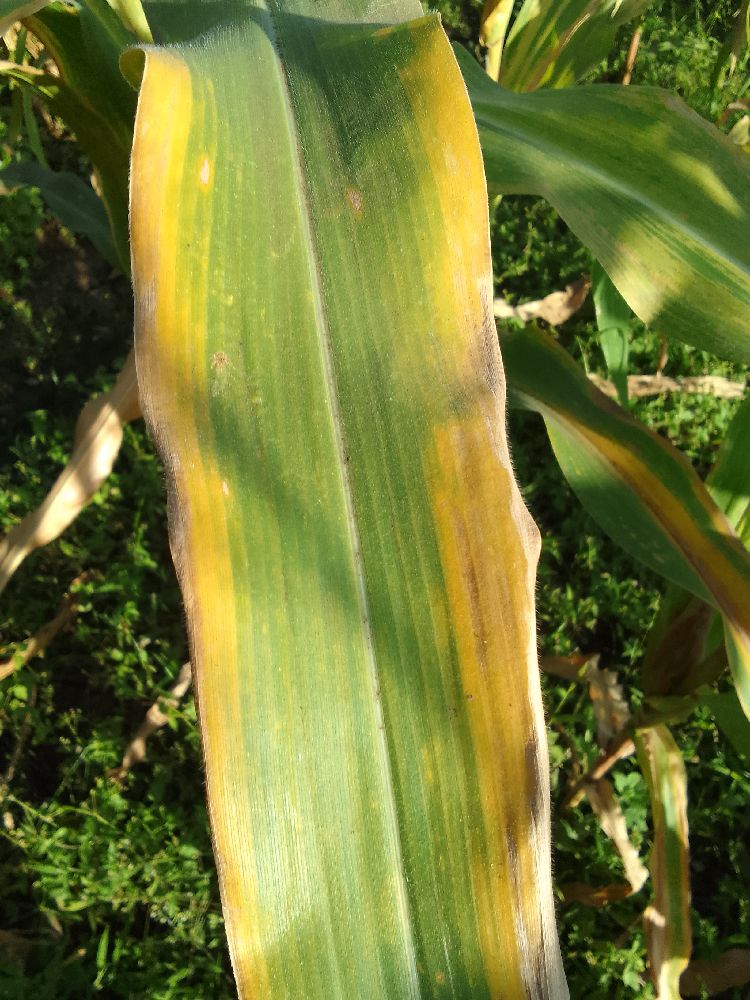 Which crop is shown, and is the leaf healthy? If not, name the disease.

maize, maize lethal necrosis
